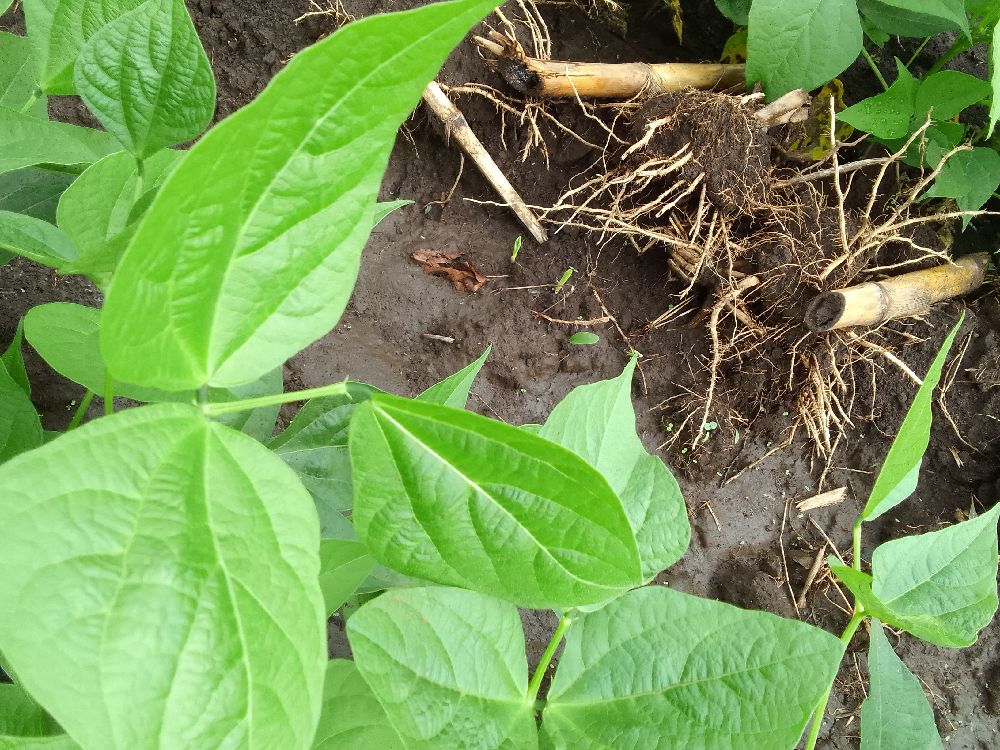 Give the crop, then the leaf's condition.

common bean, healthy
